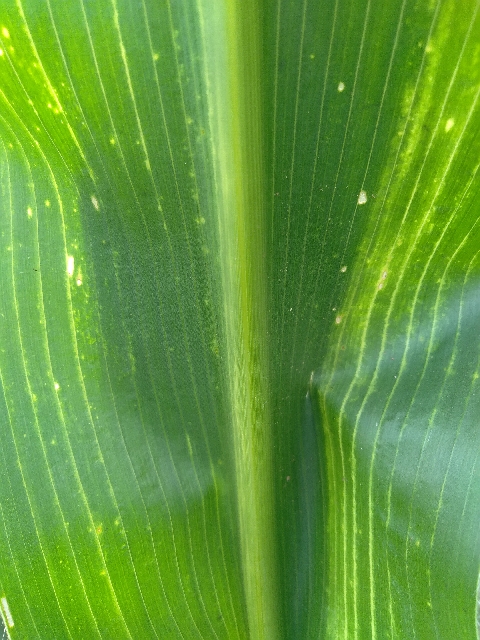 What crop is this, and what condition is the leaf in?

maize, maize lethal necrosis
